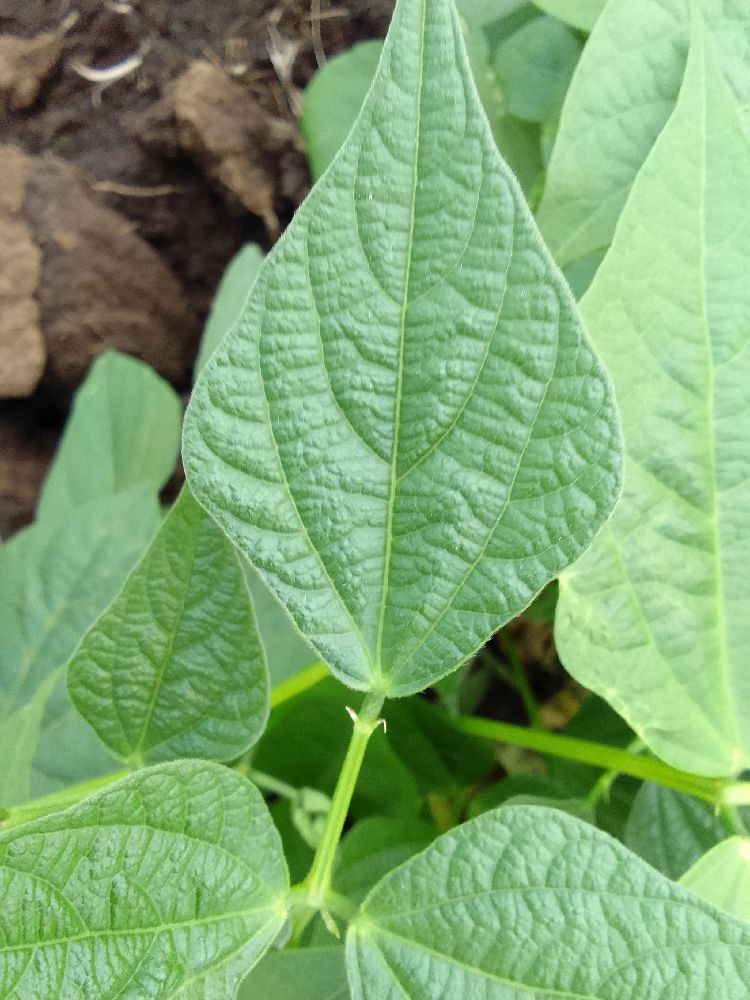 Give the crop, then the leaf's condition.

common bean, healthy
